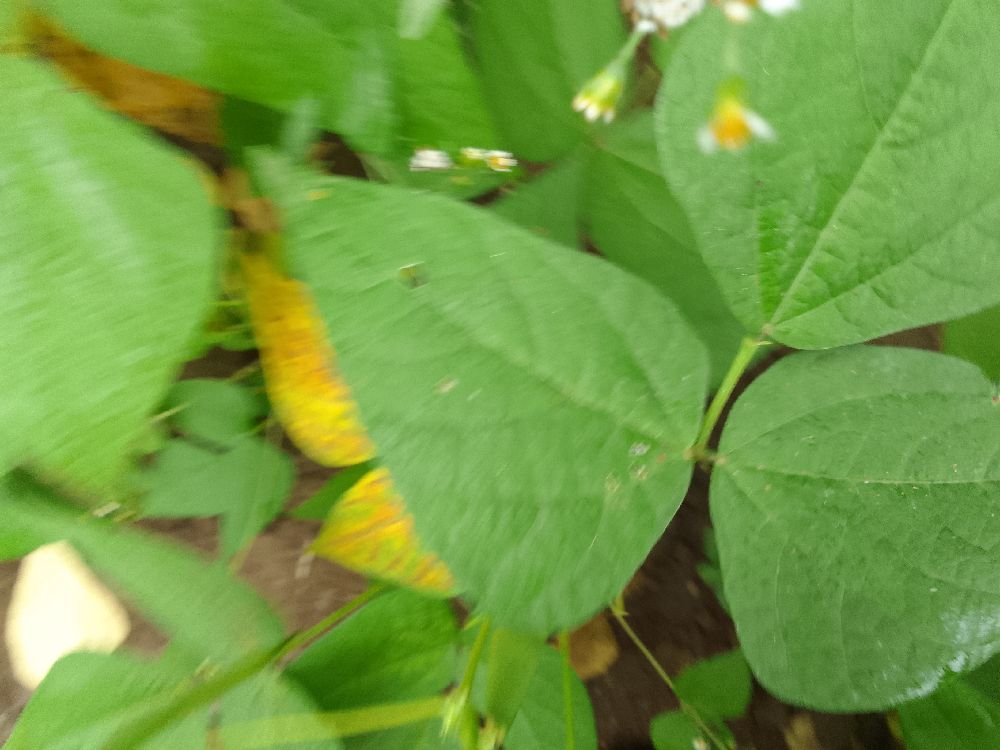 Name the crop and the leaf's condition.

common bean, healthy
